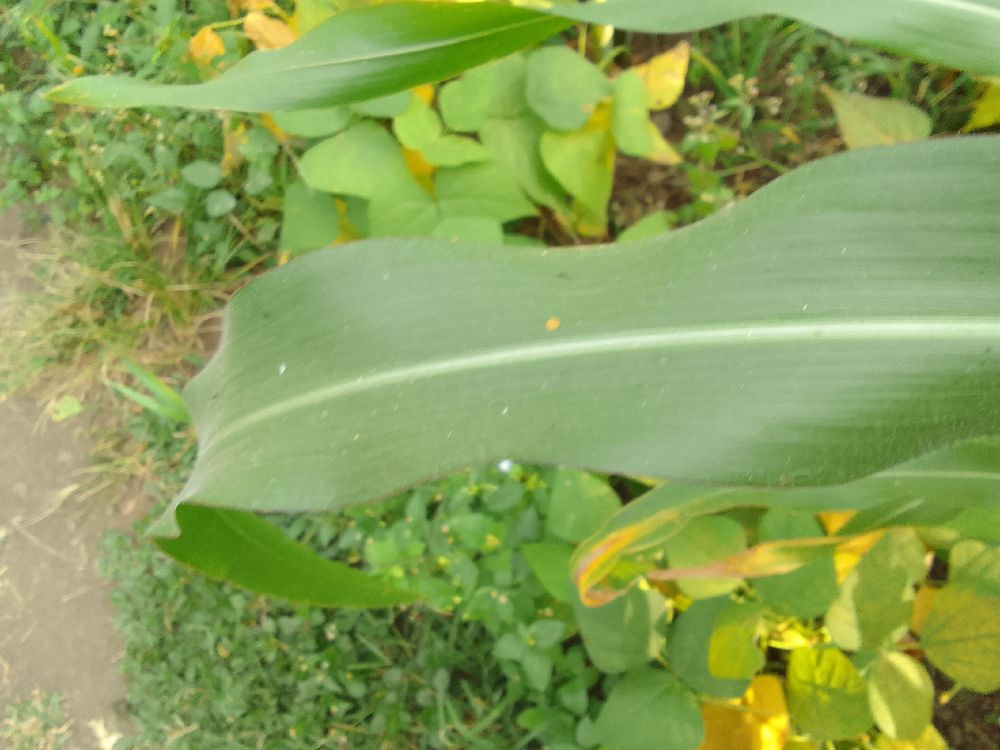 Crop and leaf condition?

maize, healthy
